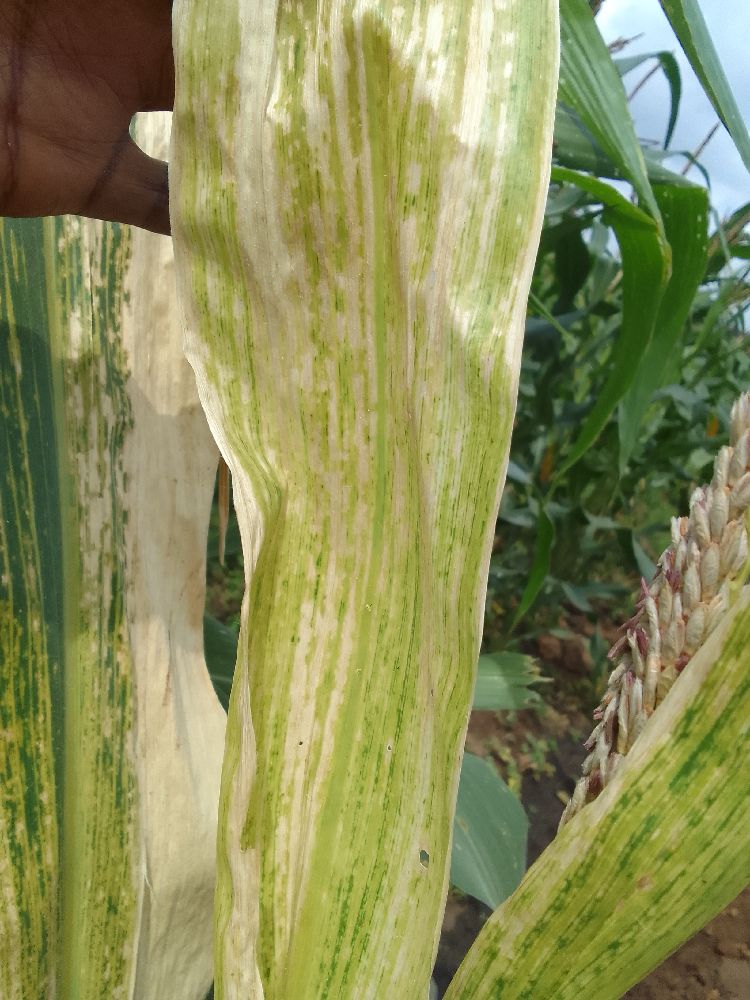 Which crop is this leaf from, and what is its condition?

maize, maize lethal necrosis
